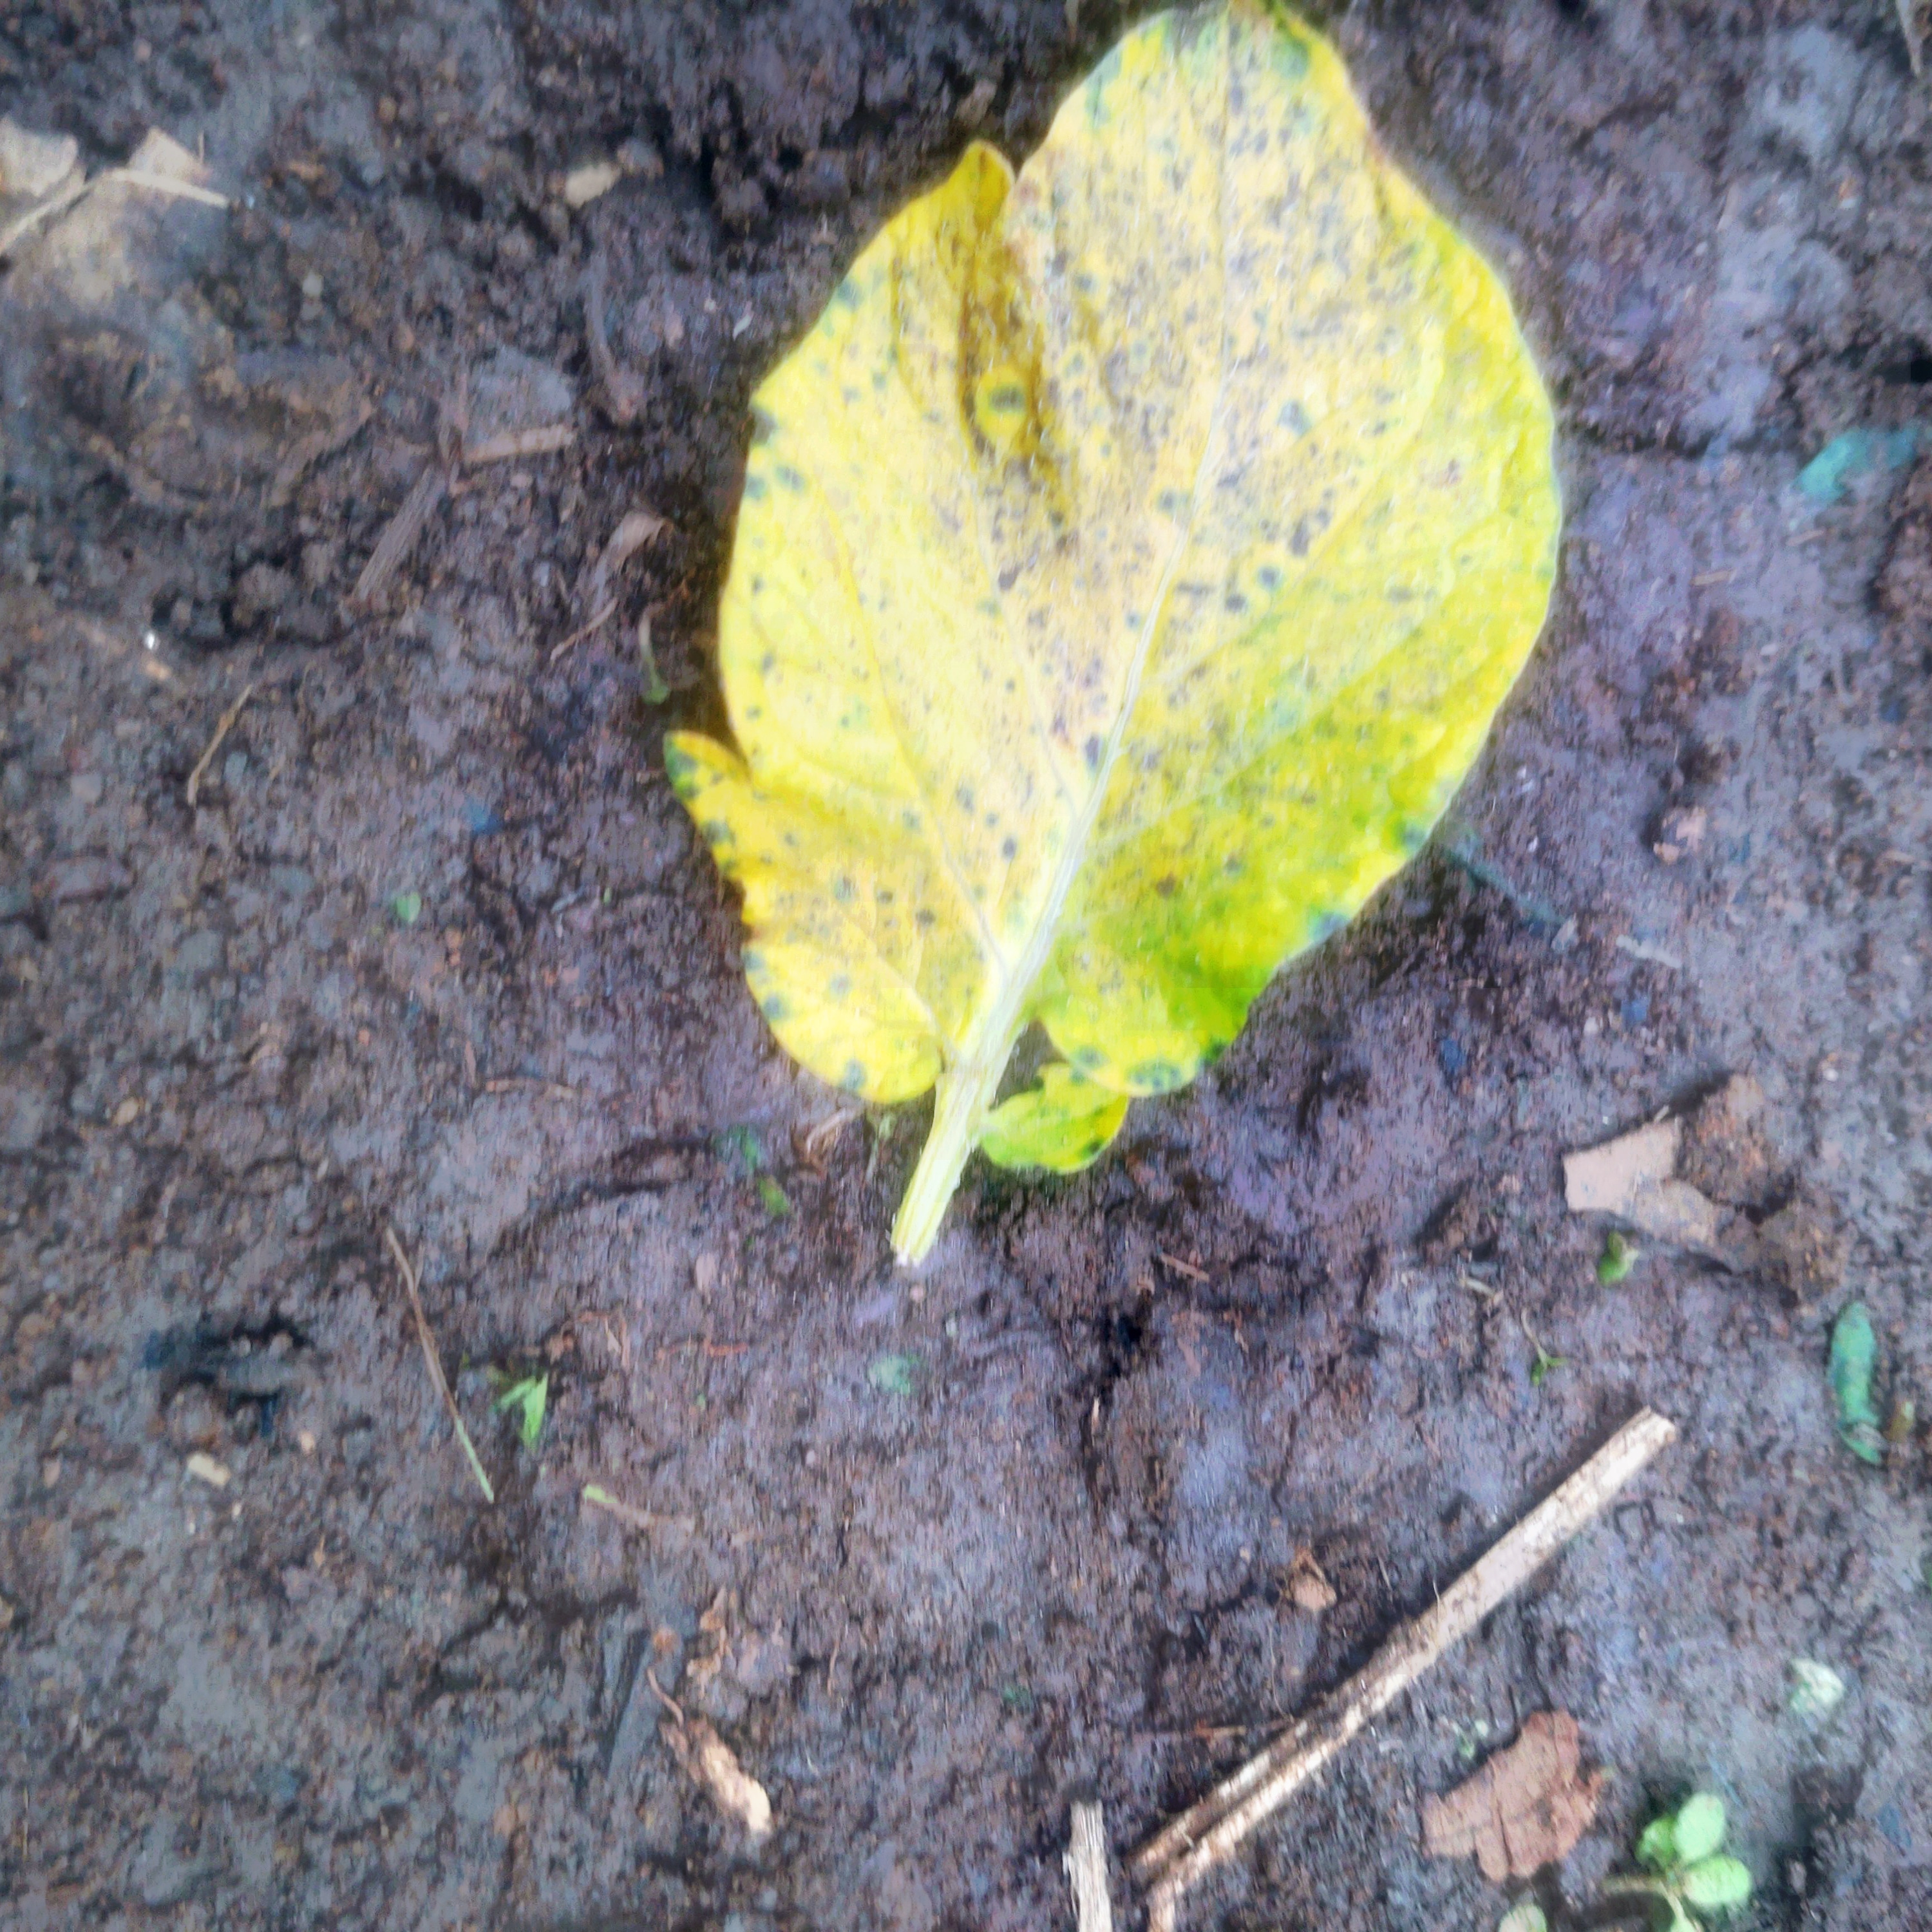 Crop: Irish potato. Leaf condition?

late blight
